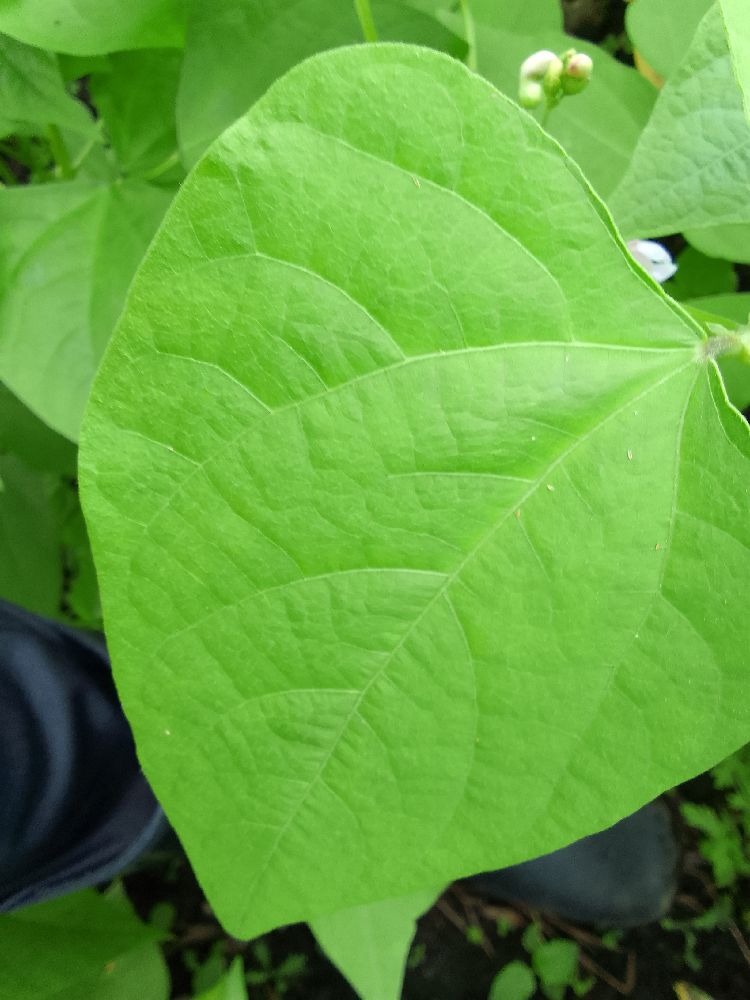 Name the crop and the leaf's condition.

common bean, healthy
